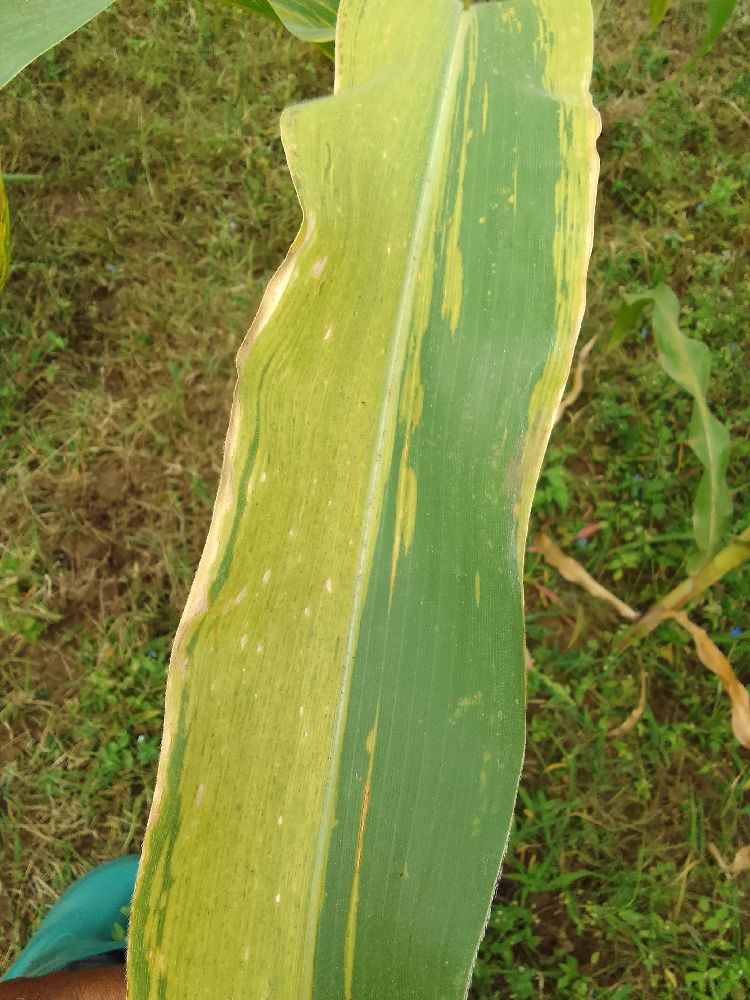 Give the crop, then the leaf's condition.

maize, maize lethal necrosis
